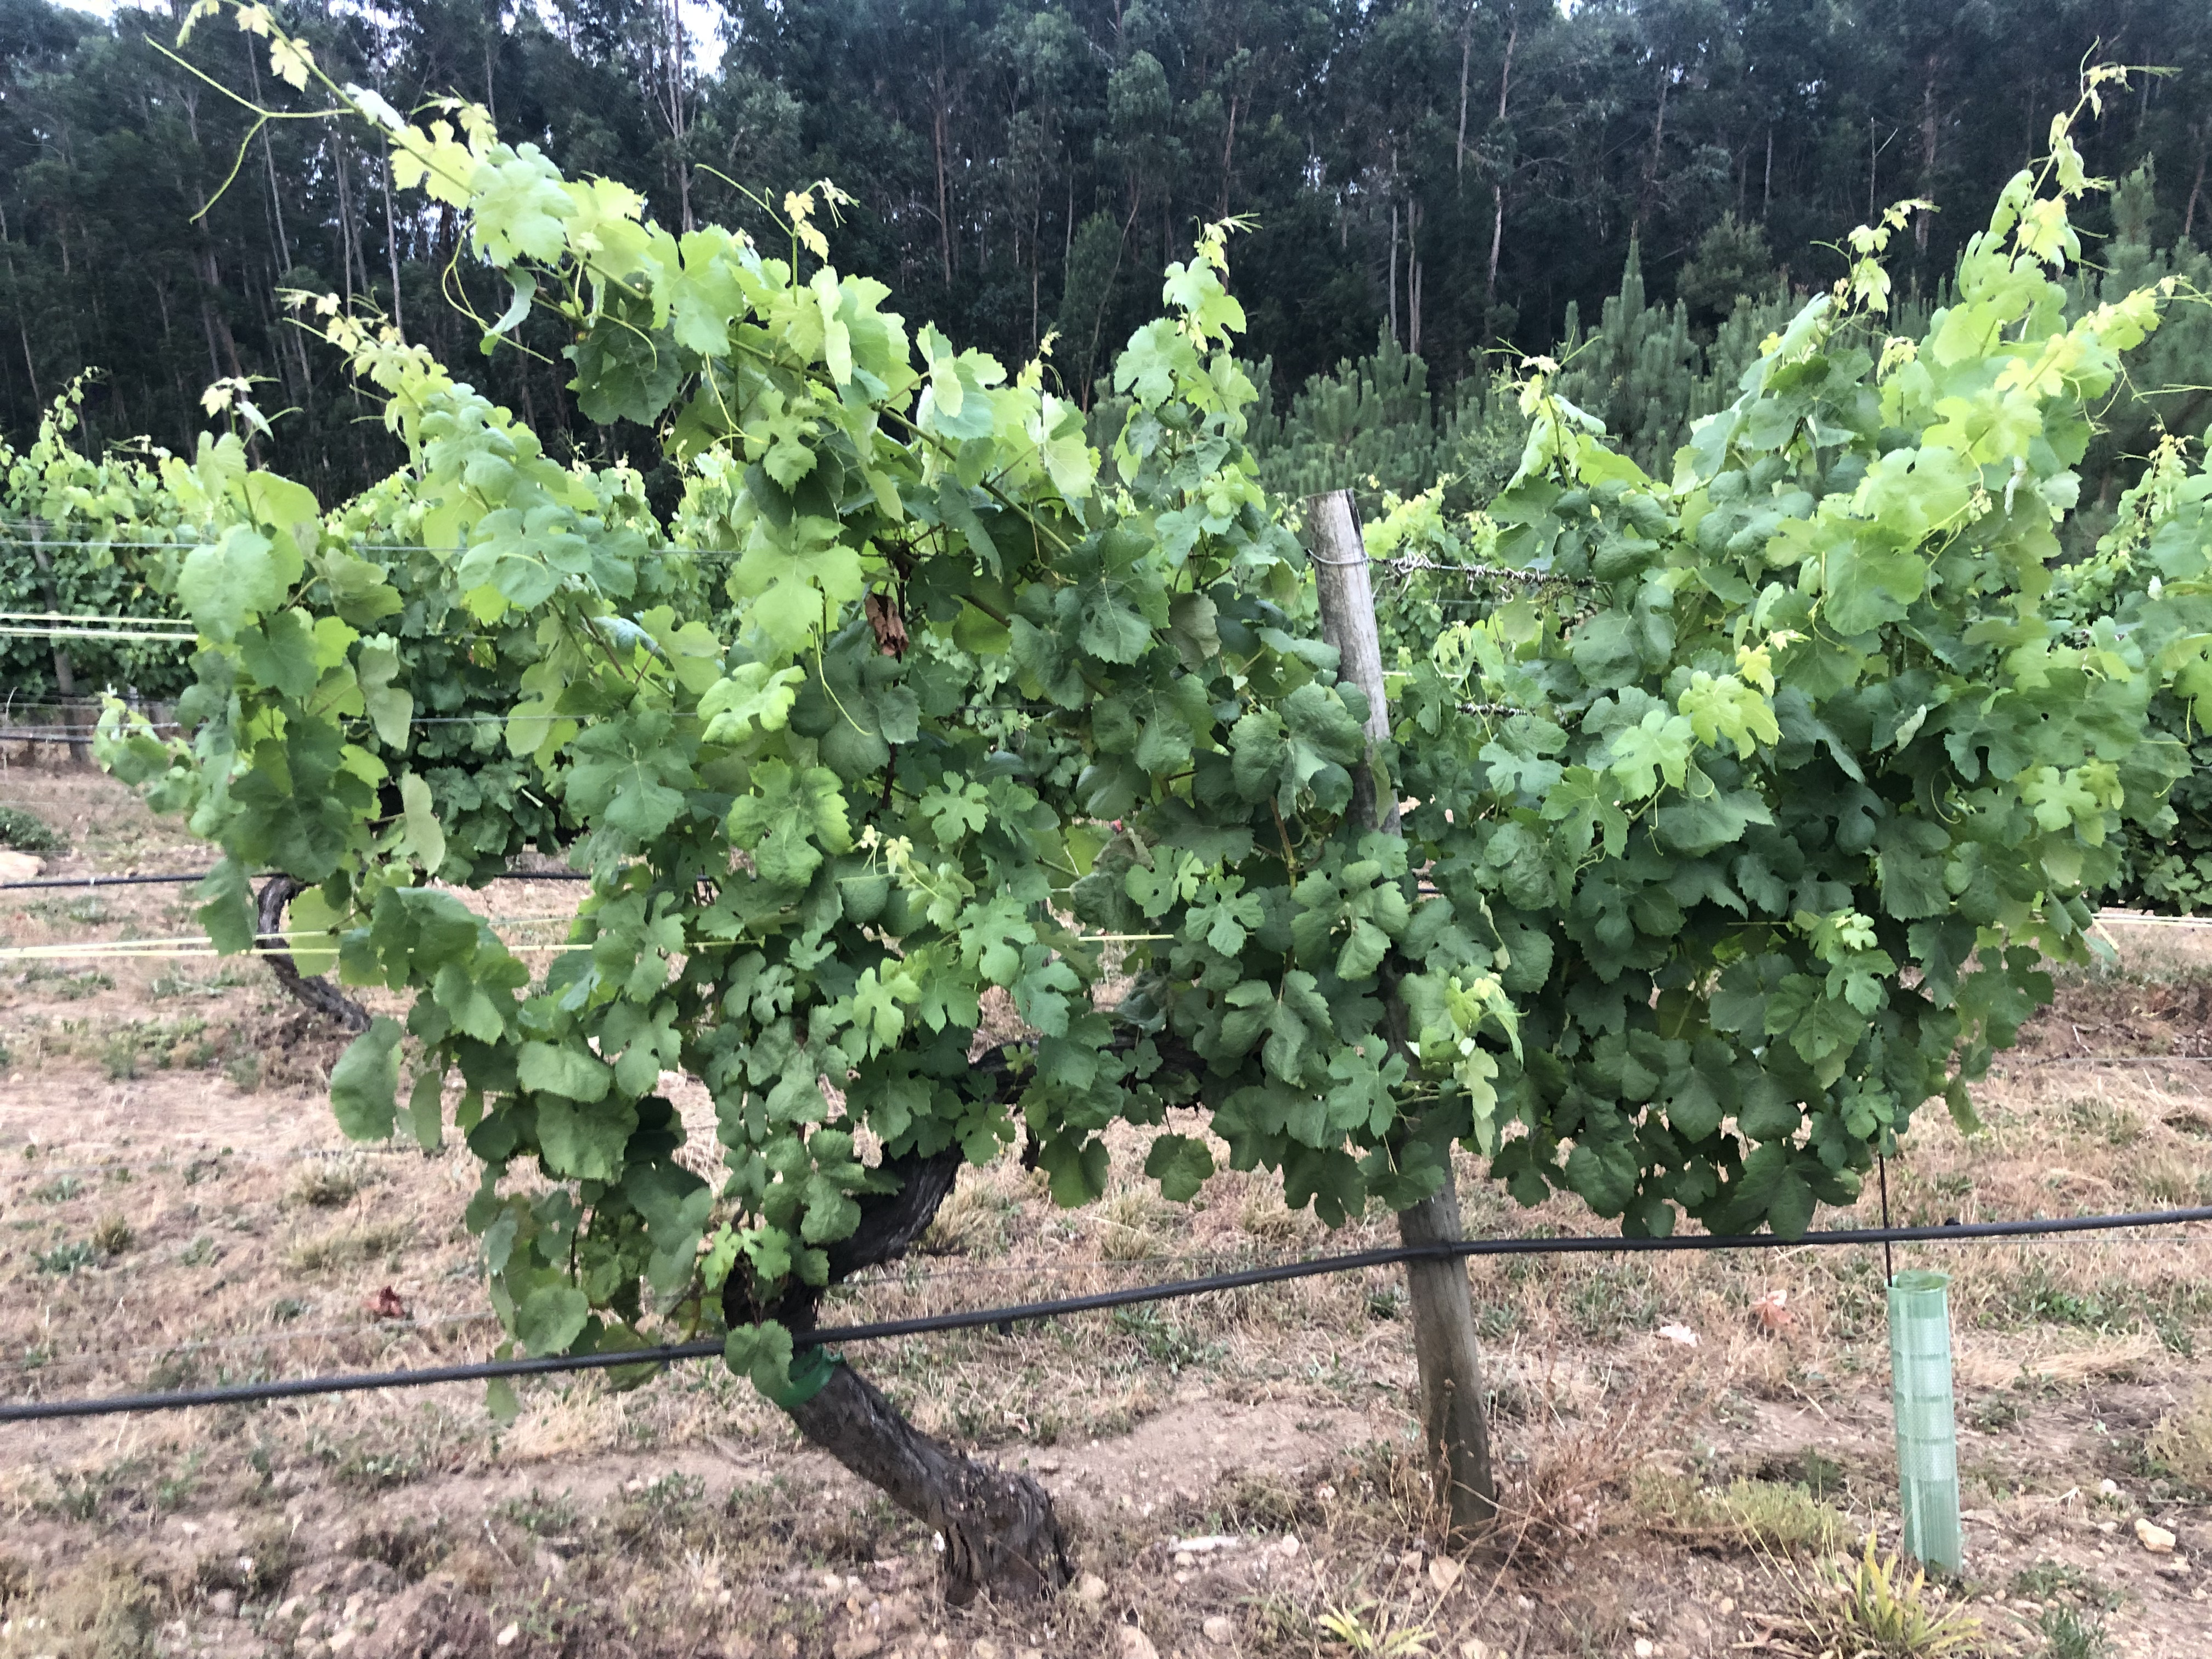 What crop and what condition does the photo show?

grapevine, not affected by esca disease
